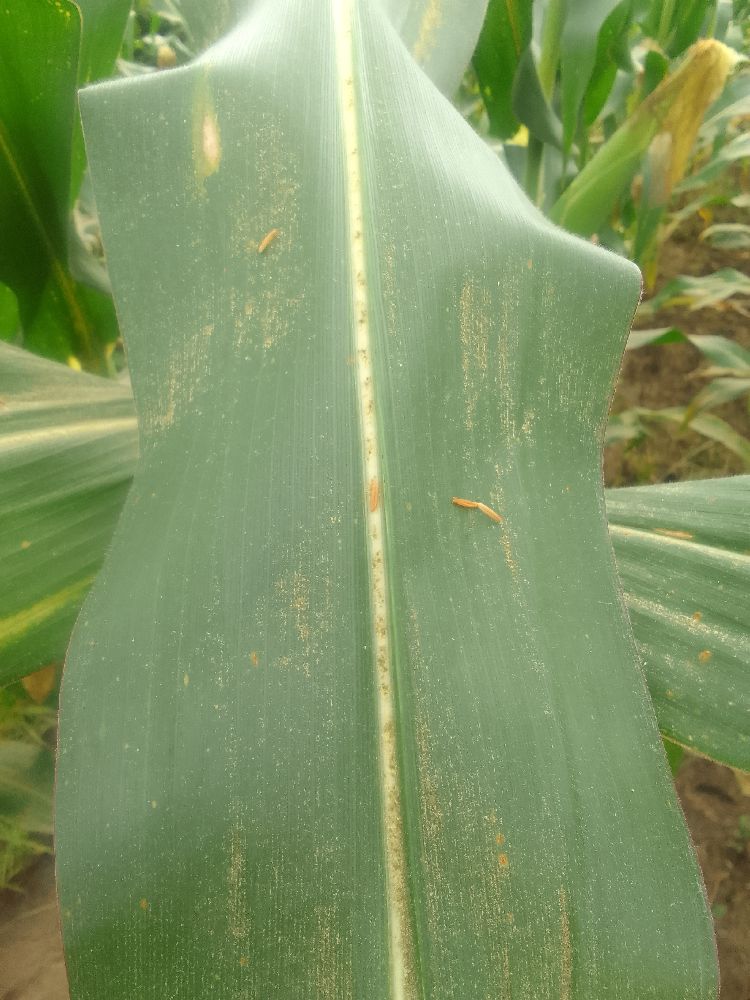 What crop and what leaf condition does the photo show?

maize, healthy
